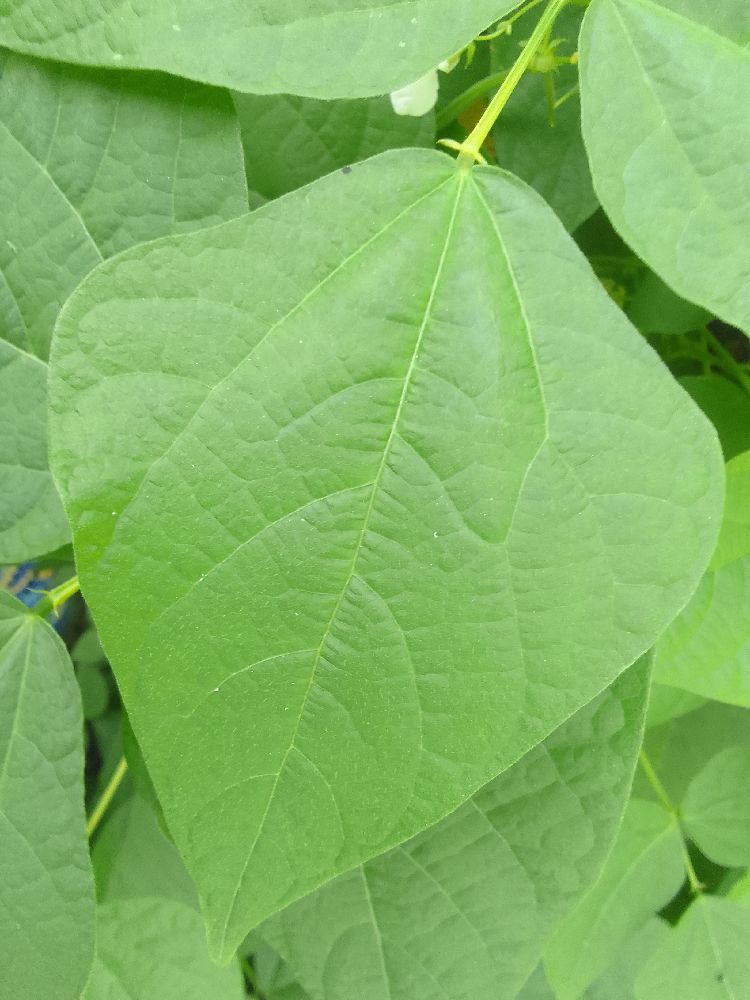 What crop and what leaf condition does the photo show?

common bean, healthy
